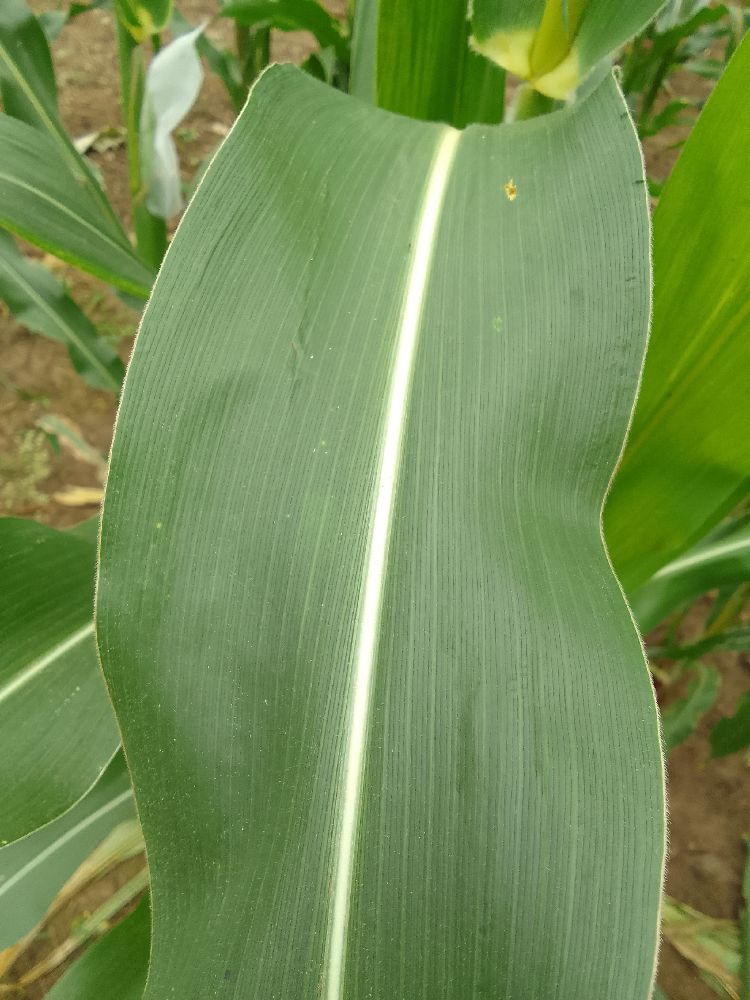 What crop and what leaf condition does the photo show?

maize, healthy
